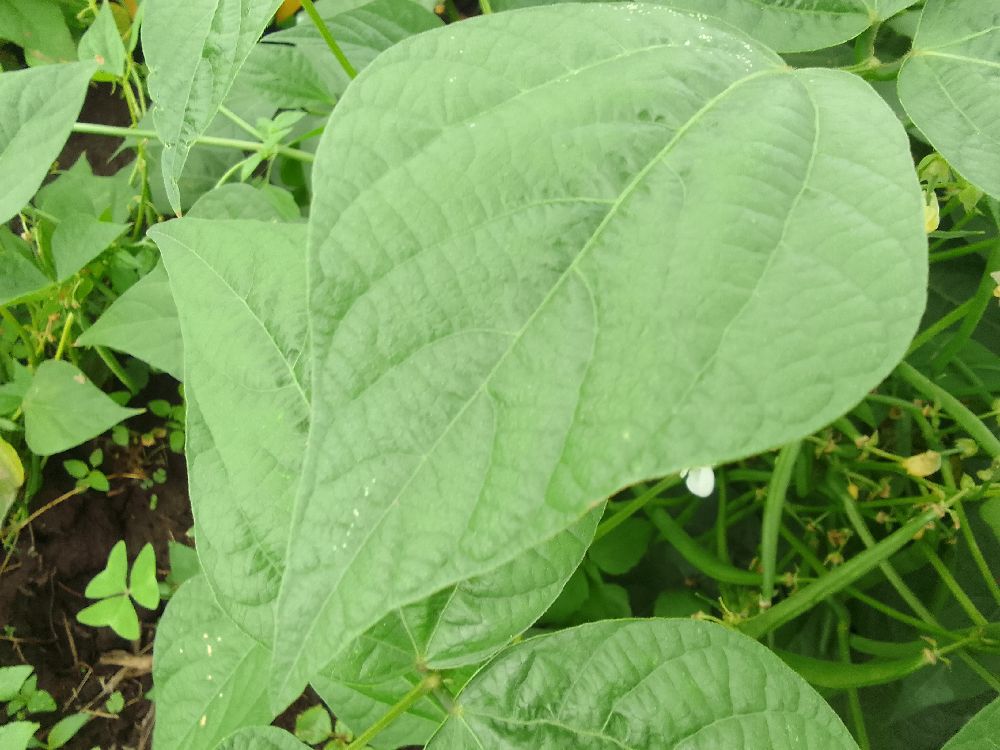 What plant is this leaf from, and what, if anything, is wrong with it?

common bean, healthy
